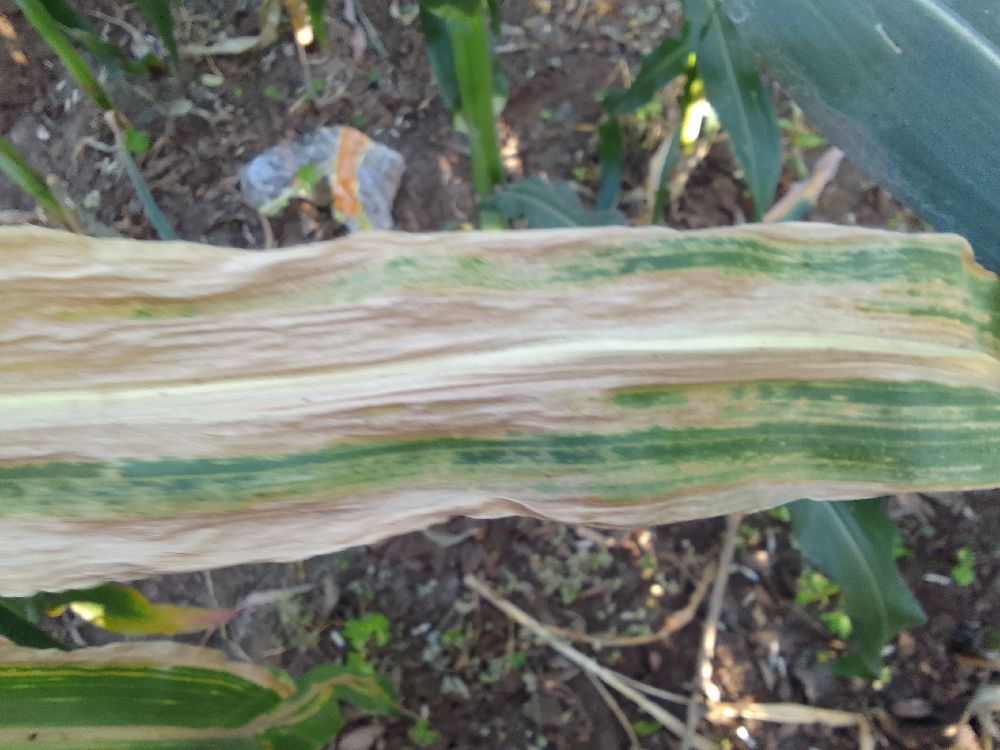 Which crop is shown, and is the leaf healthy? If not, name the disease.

maize, maize lethal necrosis
